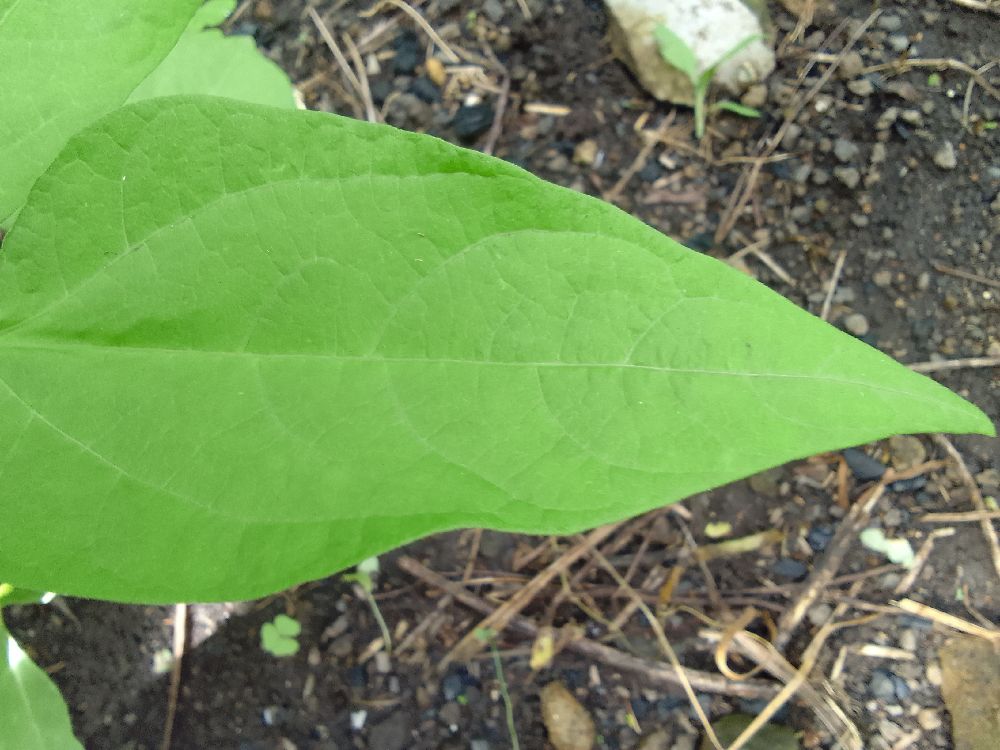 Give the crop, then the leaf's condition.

common bean, healthy
